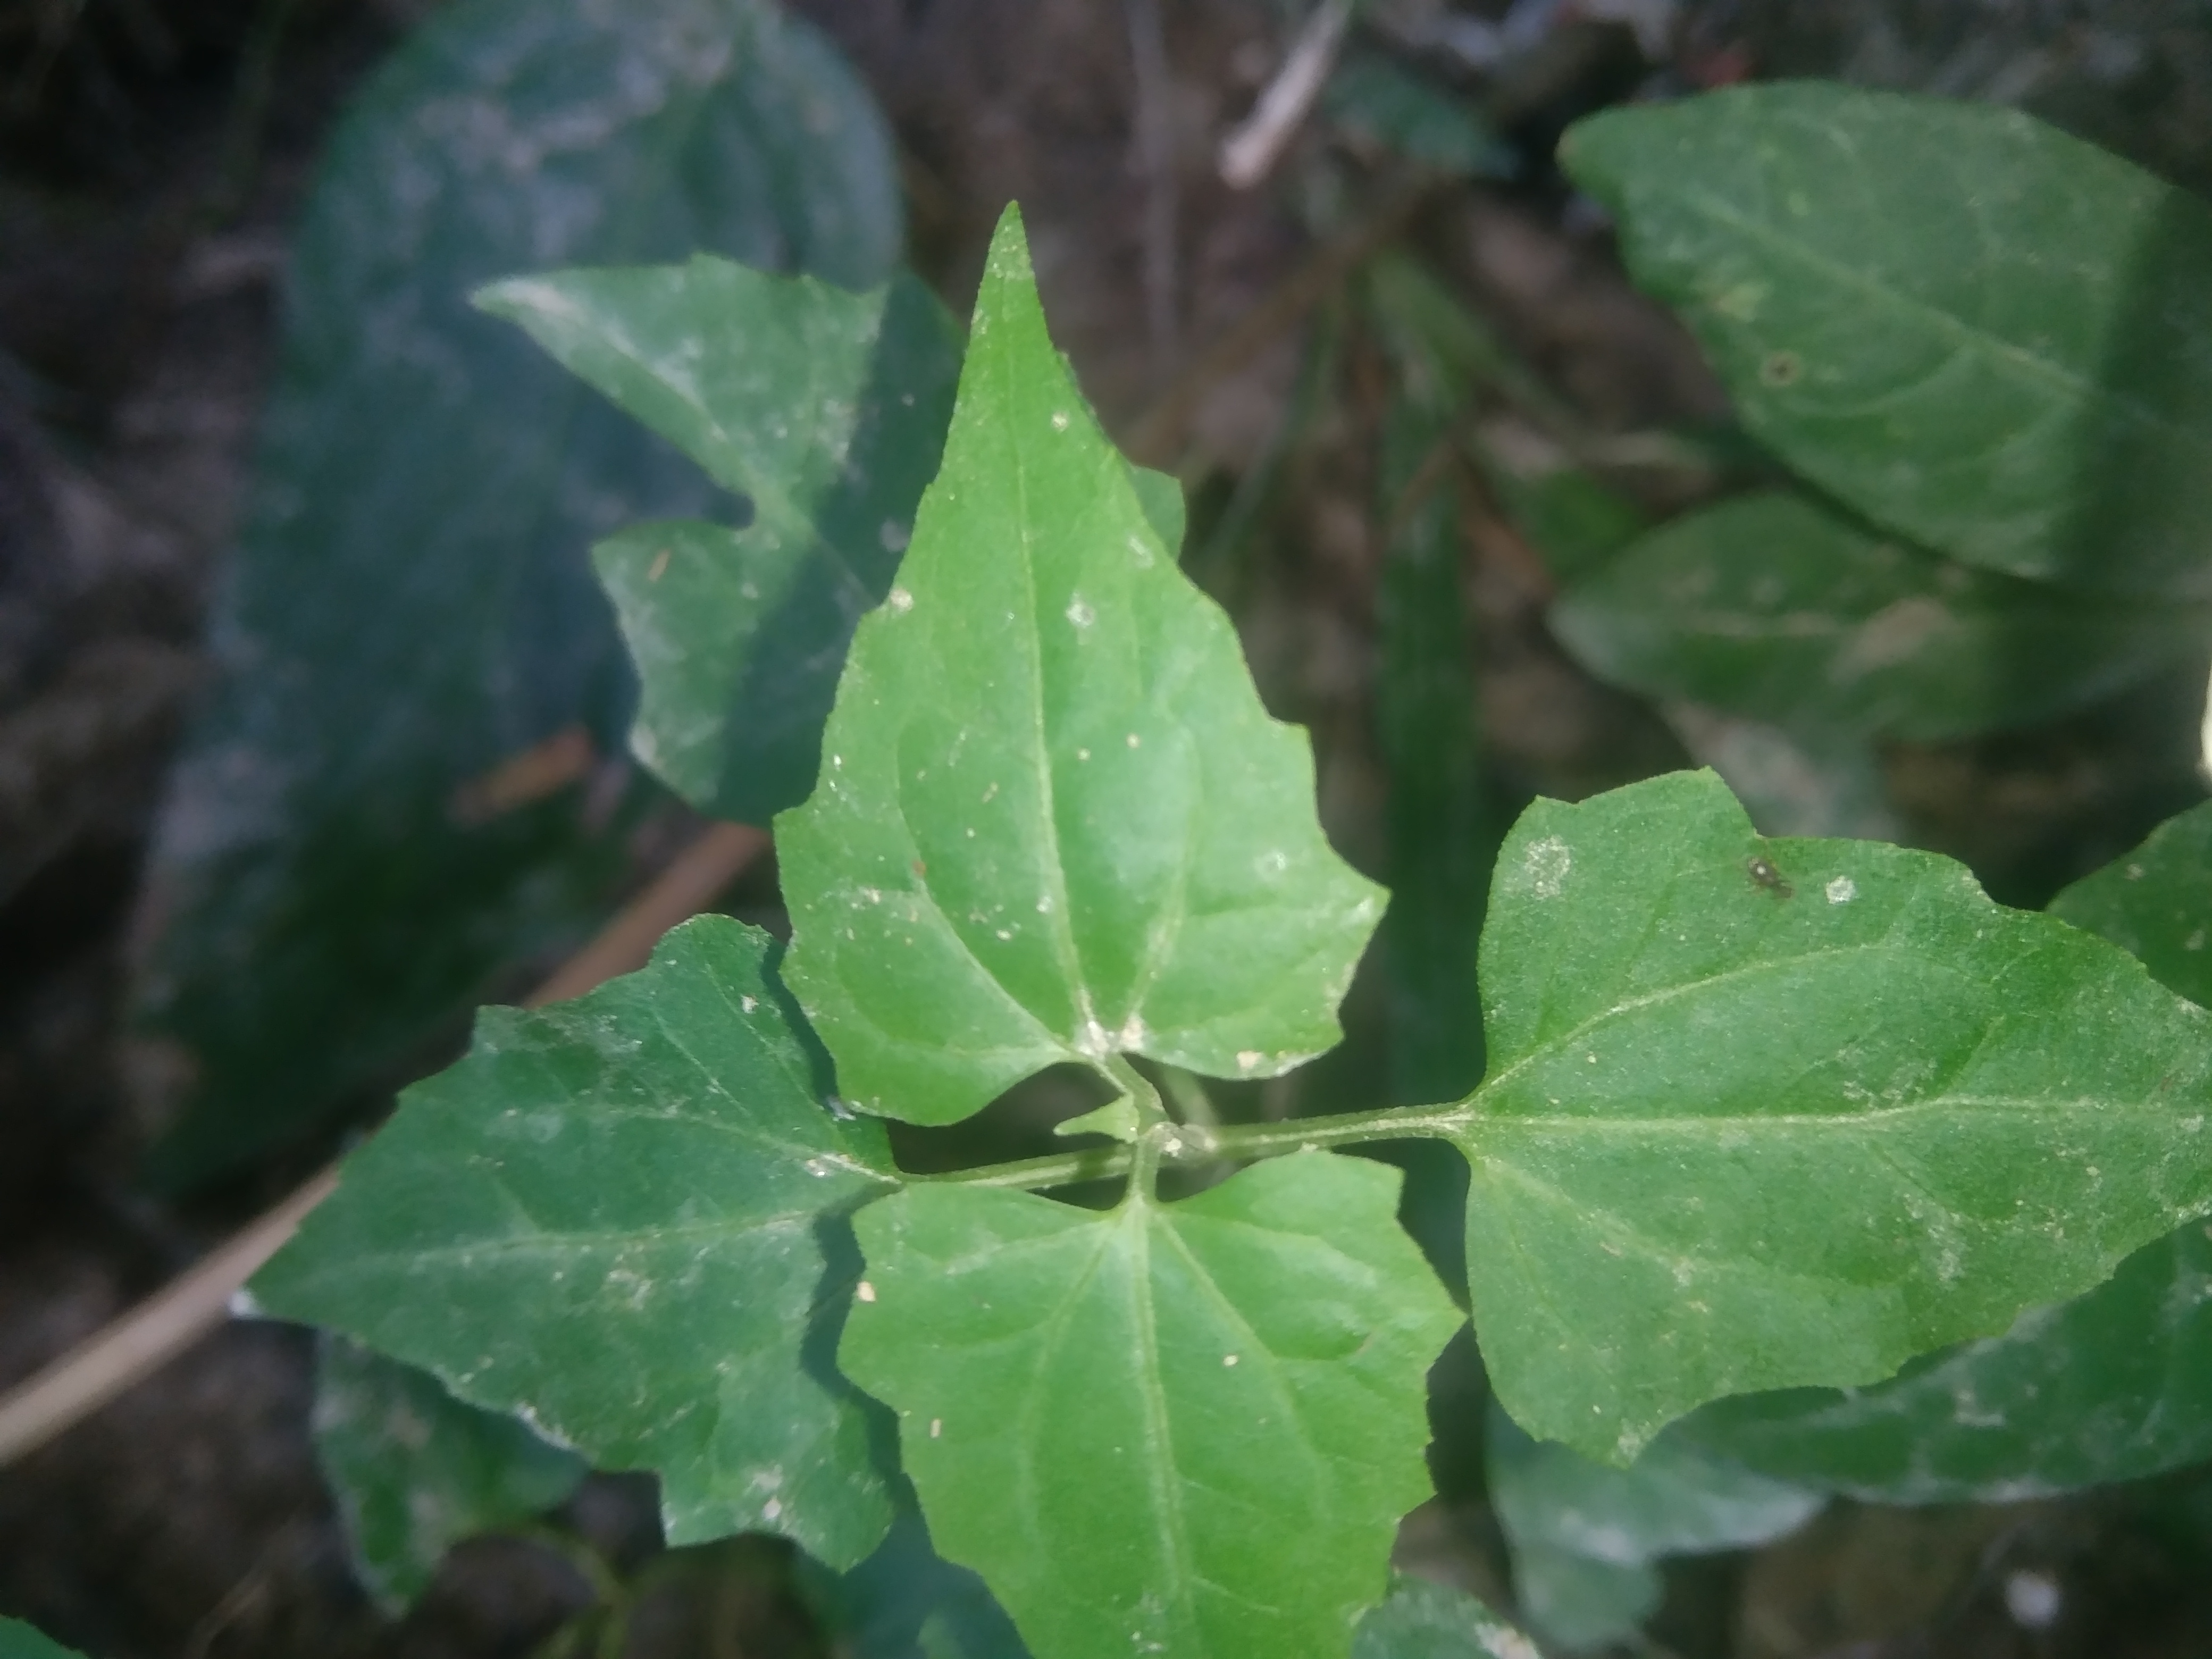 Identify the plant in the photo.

bitter vine
